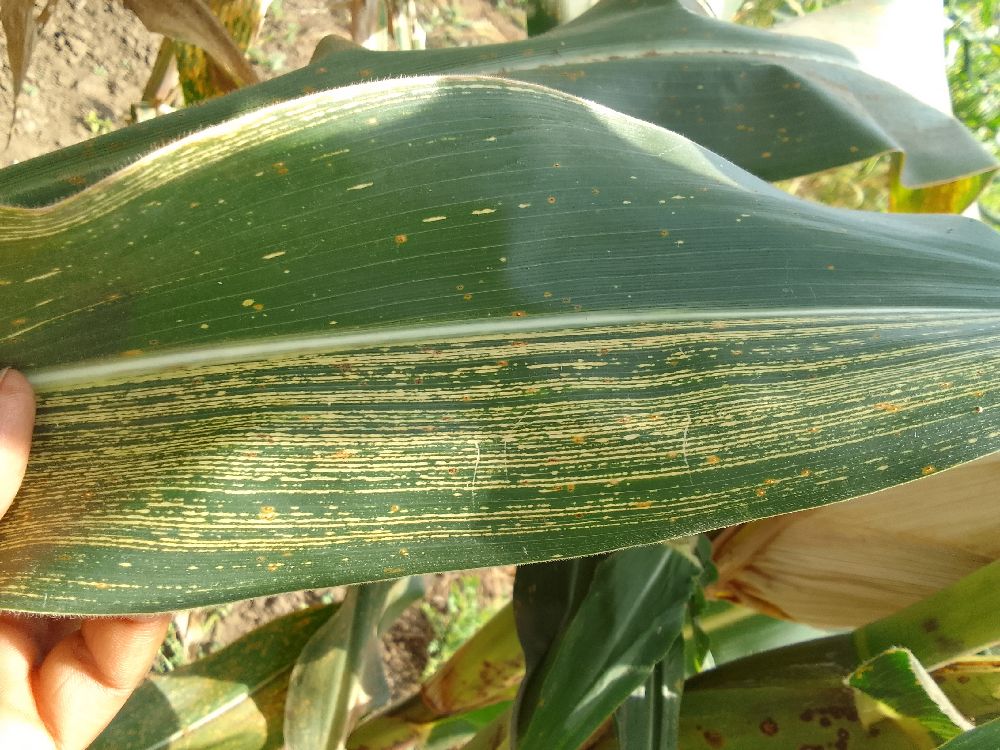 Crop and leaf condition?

maize, maize streak virus
